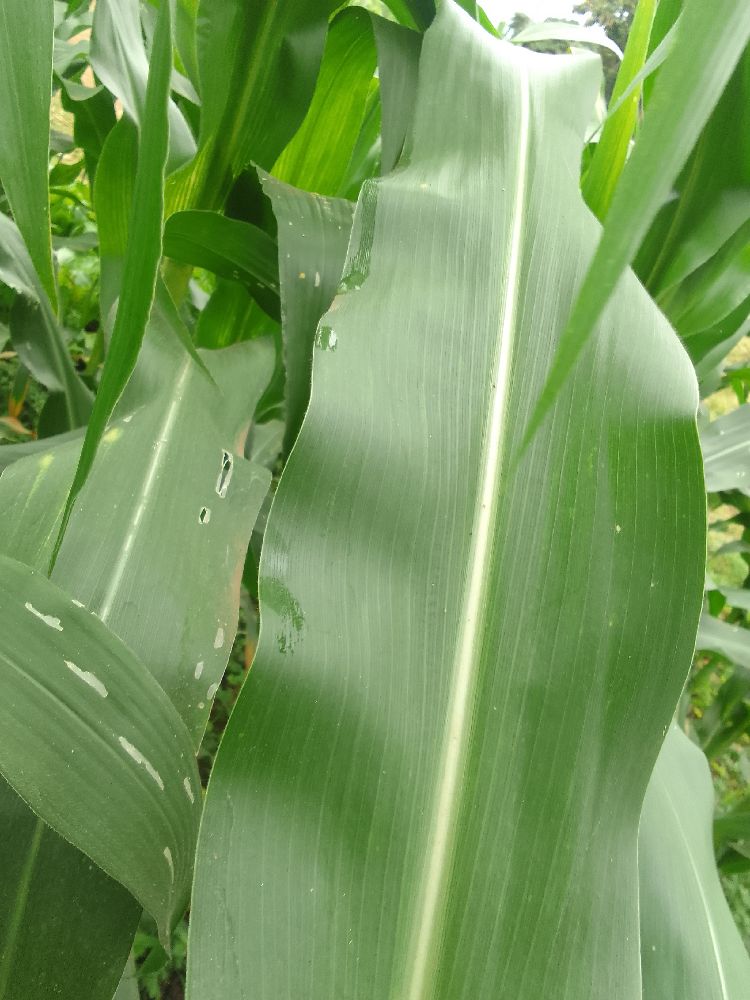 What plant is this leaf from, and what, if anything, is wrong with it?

maize, healthy
